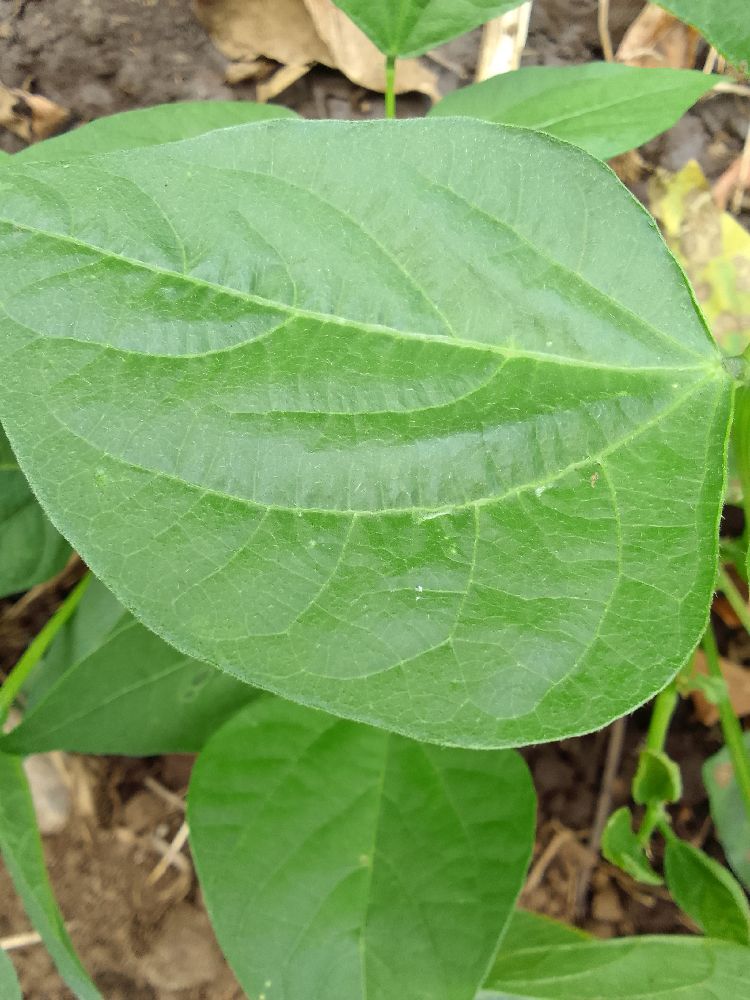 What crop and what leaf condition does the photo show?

common bean, healthy
